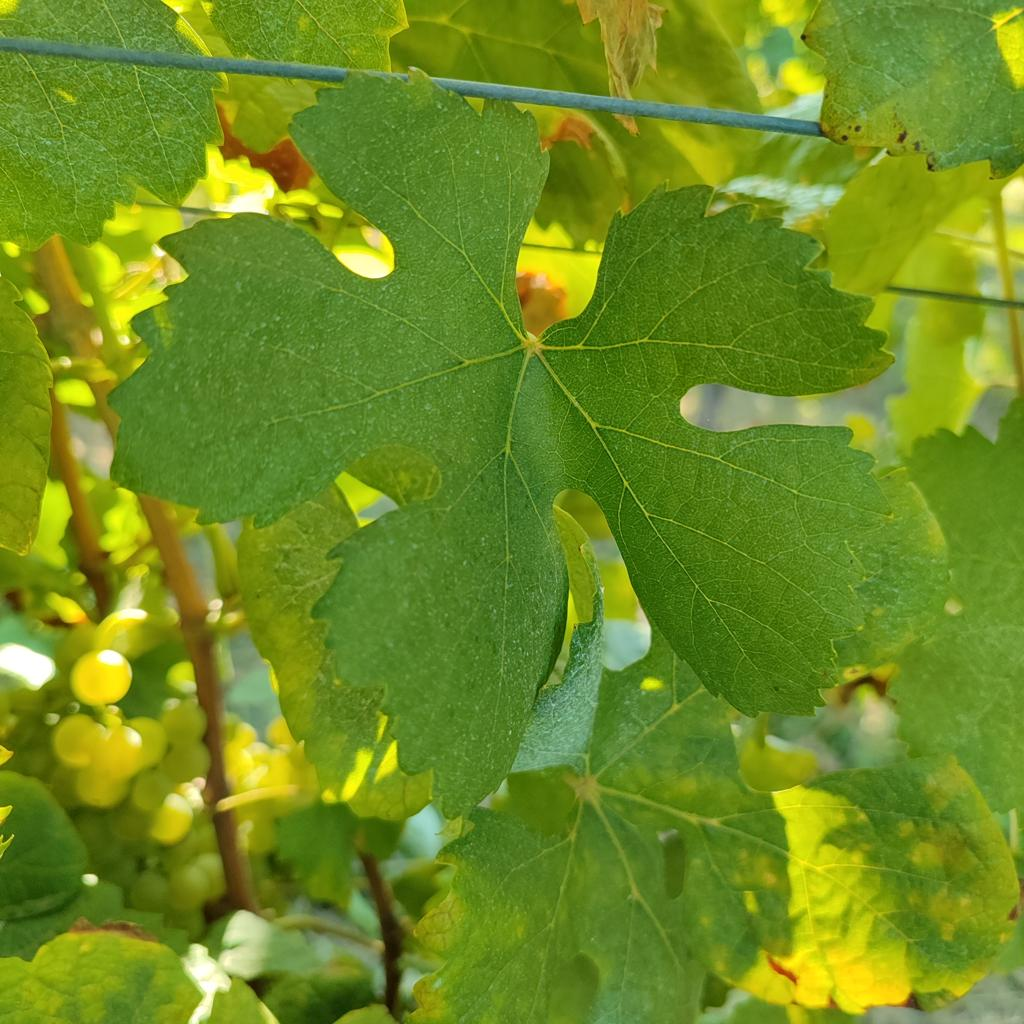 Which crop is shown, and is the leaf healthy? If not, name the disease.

grapevine, healthy
